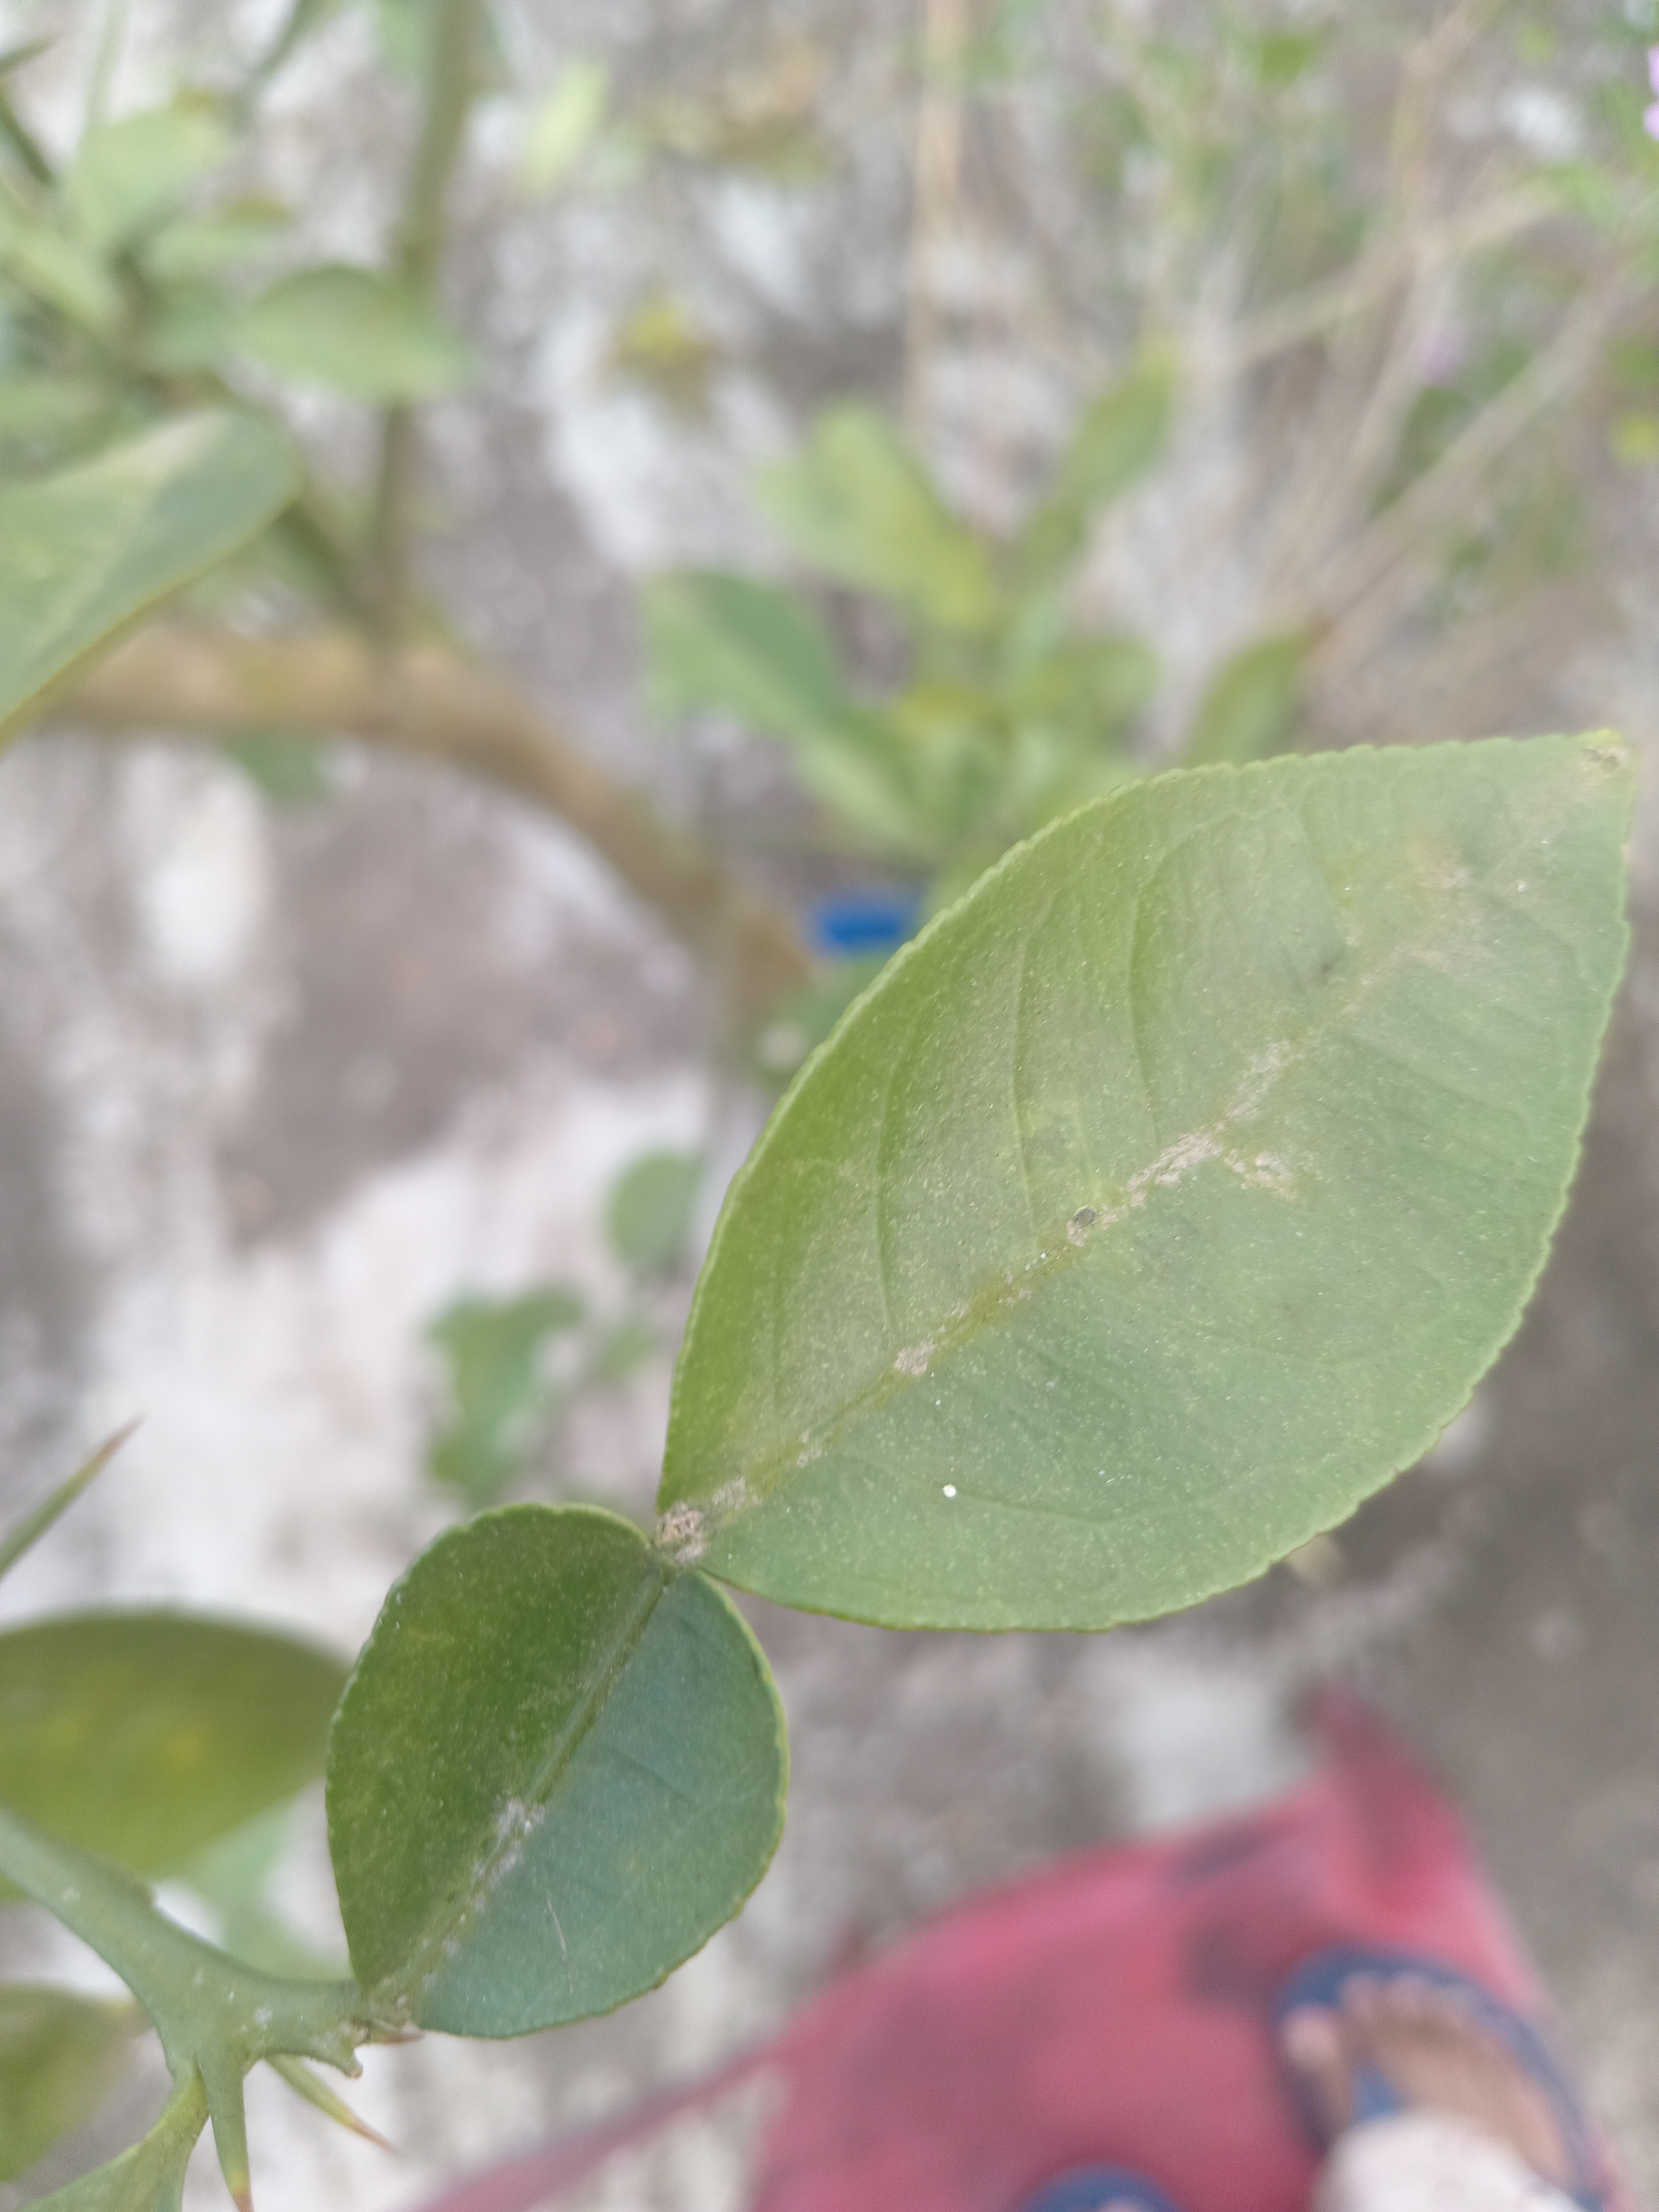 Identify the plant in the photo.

lemon
